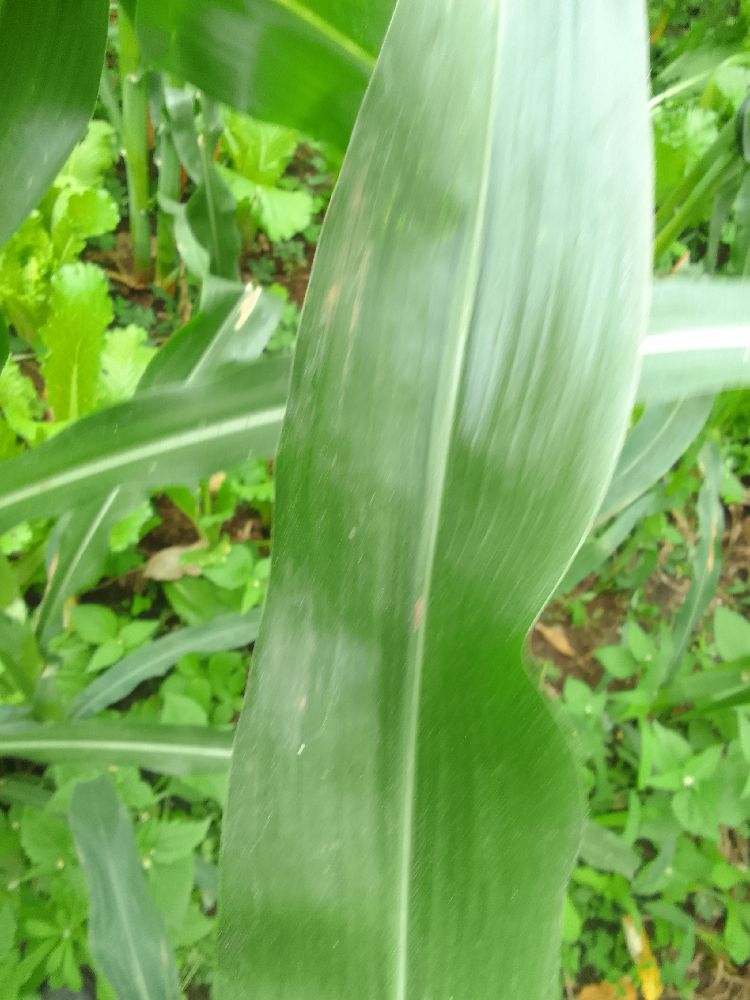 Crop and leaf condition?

maize, healthy
